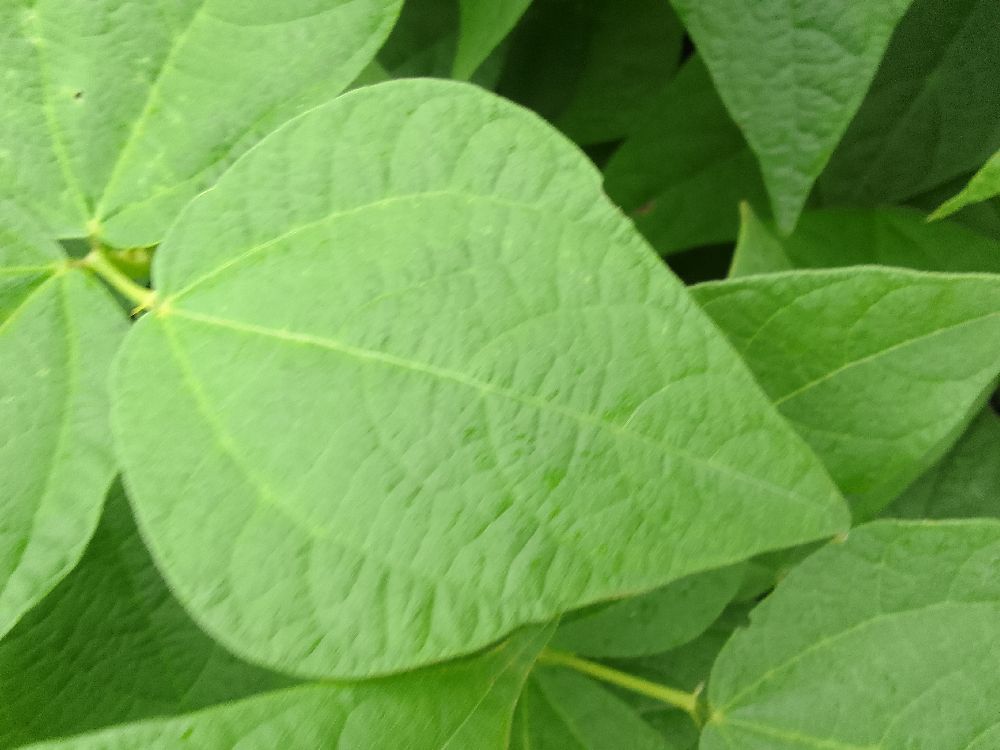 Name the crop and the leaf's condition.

common bean, healthy
